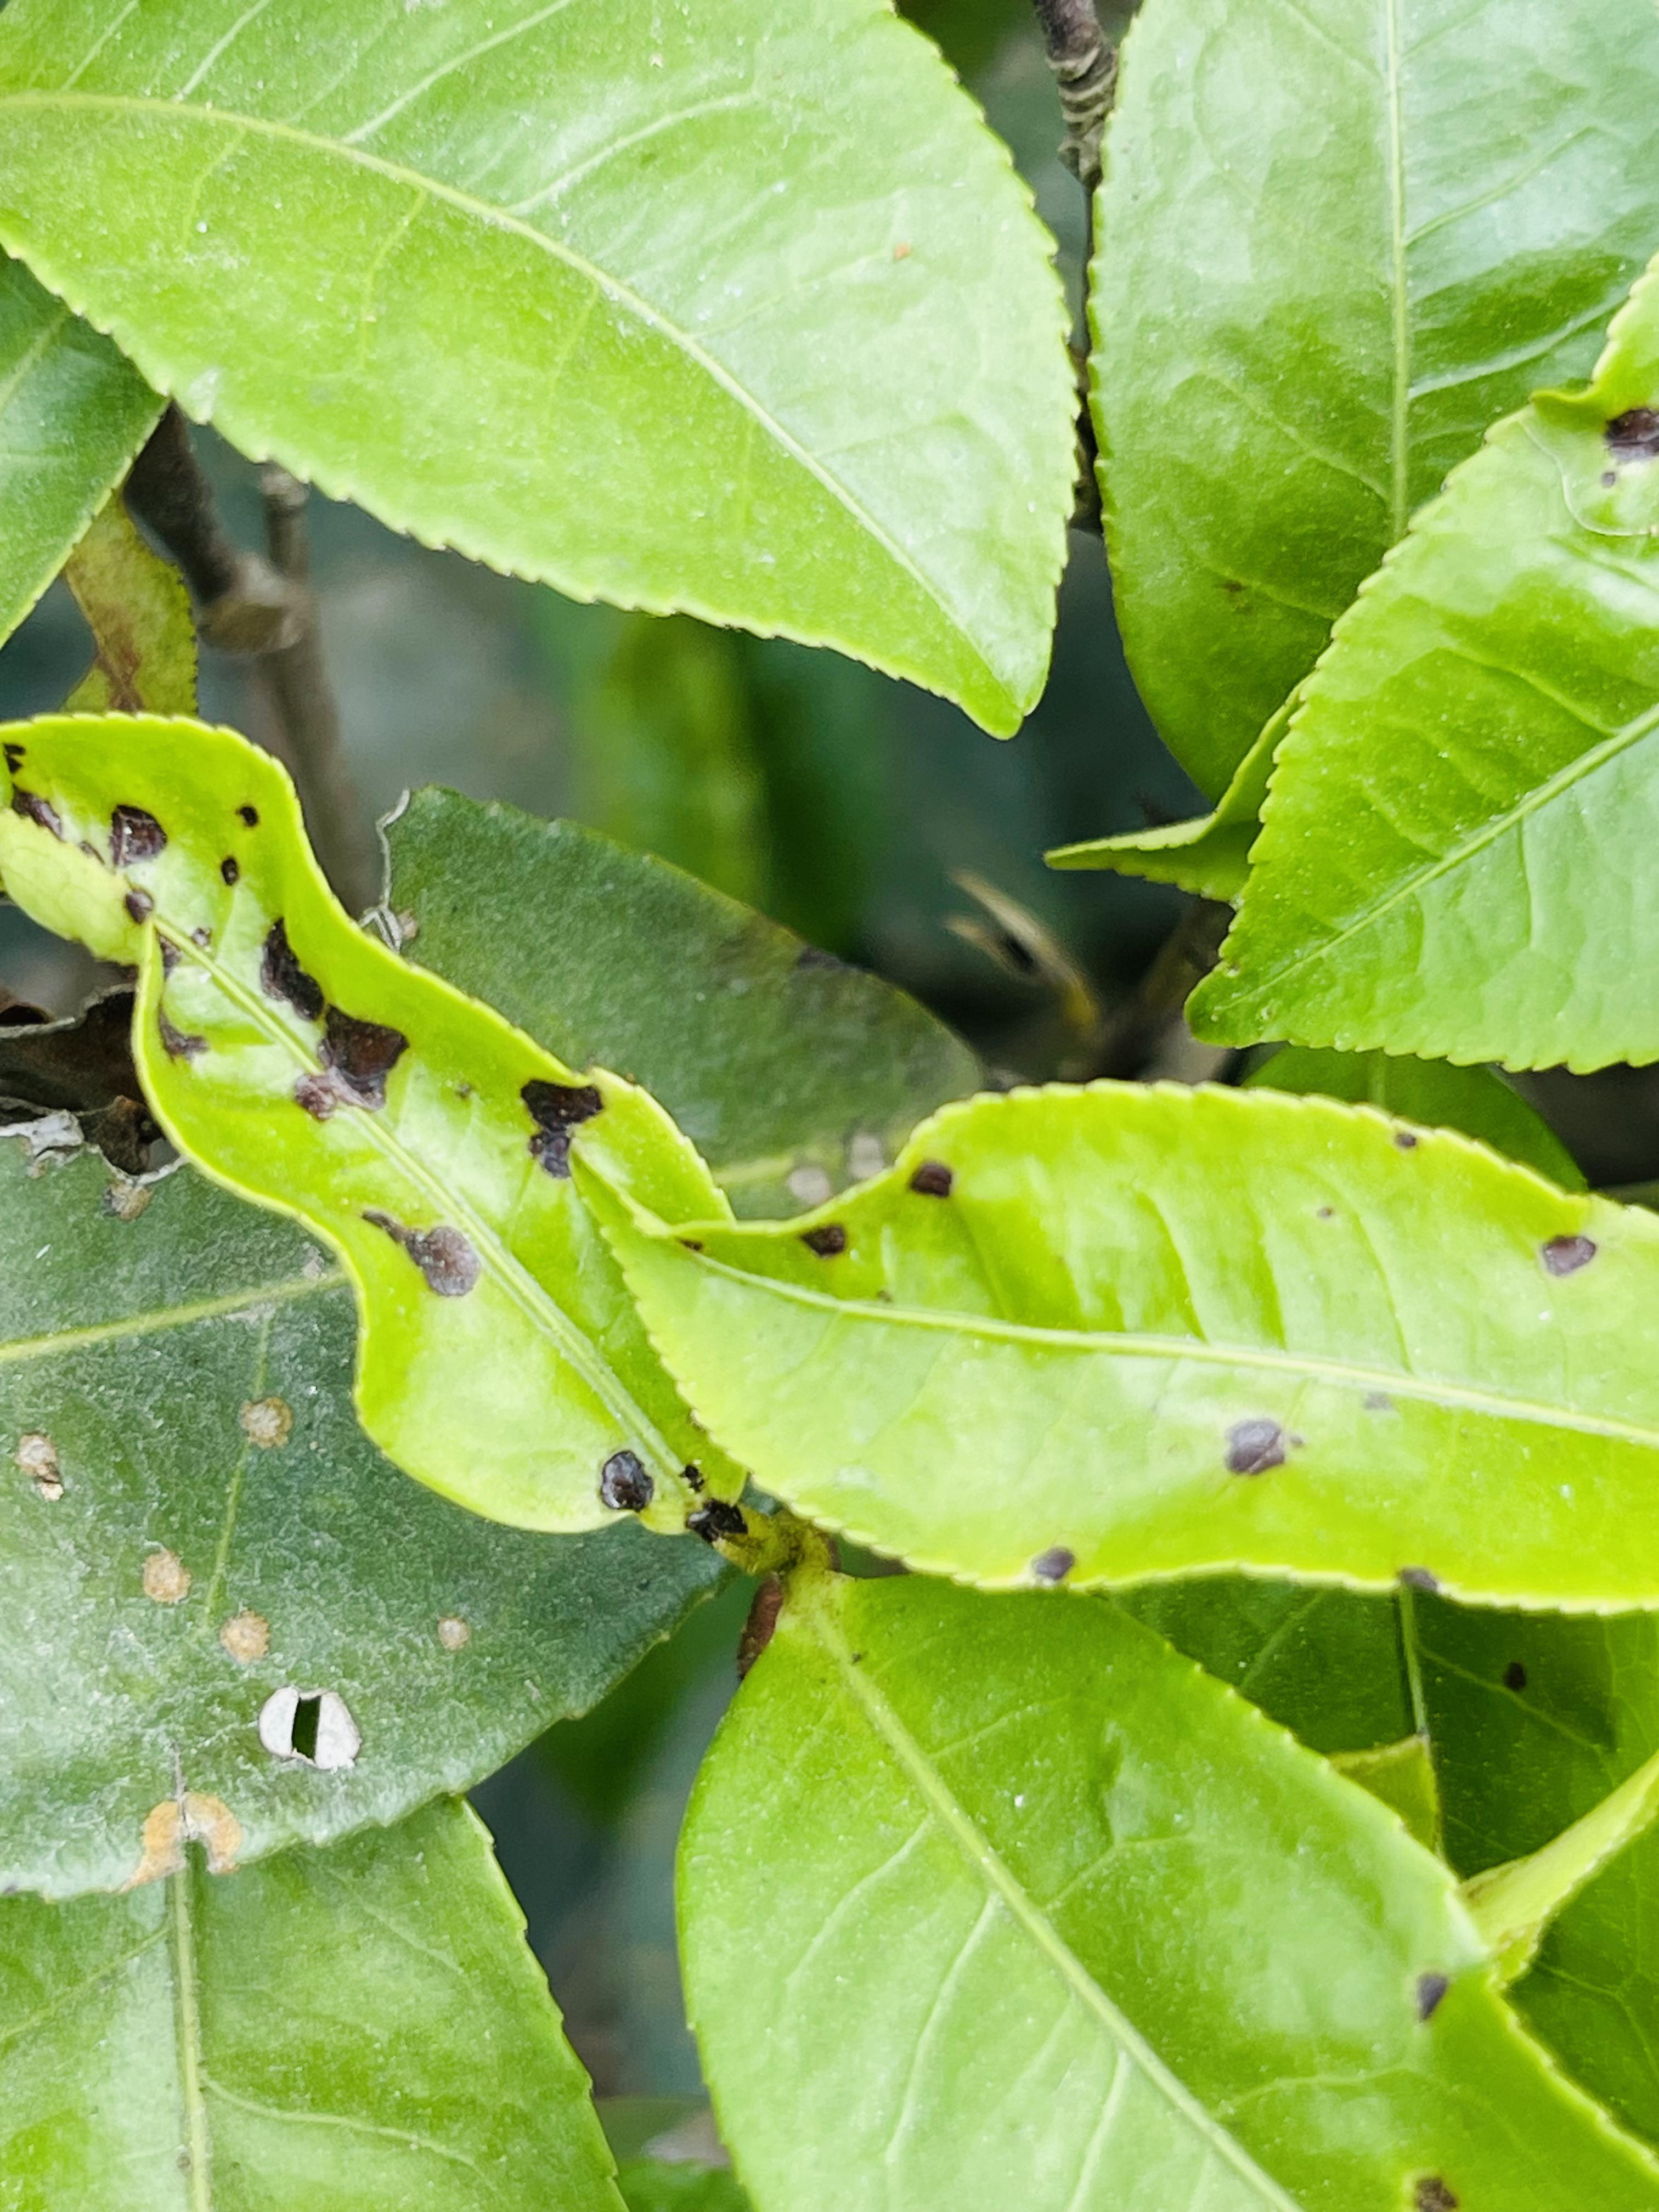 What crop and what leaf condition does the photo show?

tea, helopeltis
